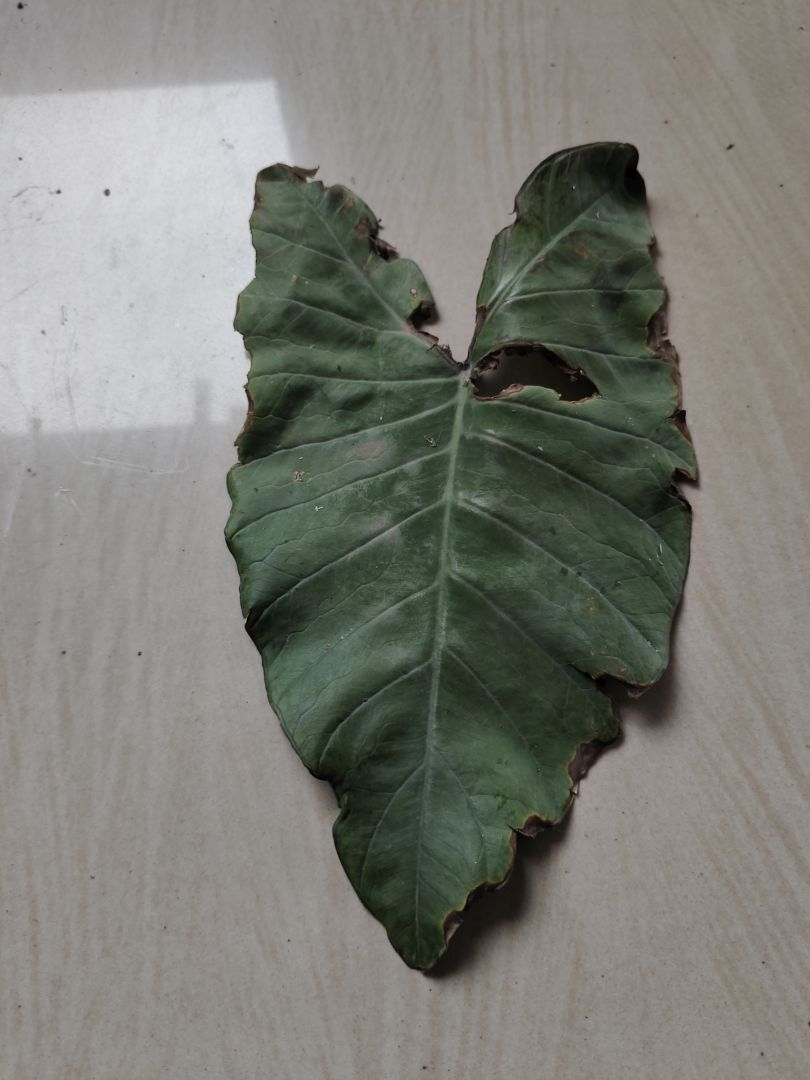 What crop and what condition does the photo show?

taro, leaf blight
